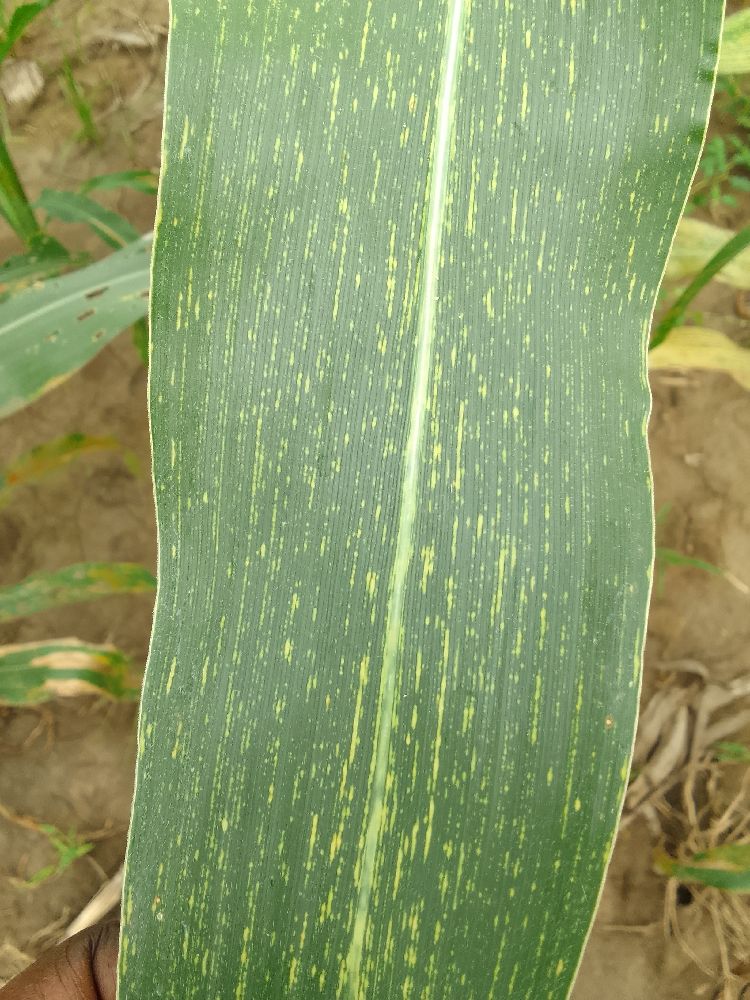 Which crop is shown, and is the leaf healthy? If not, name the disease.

maize, maize streak virus
